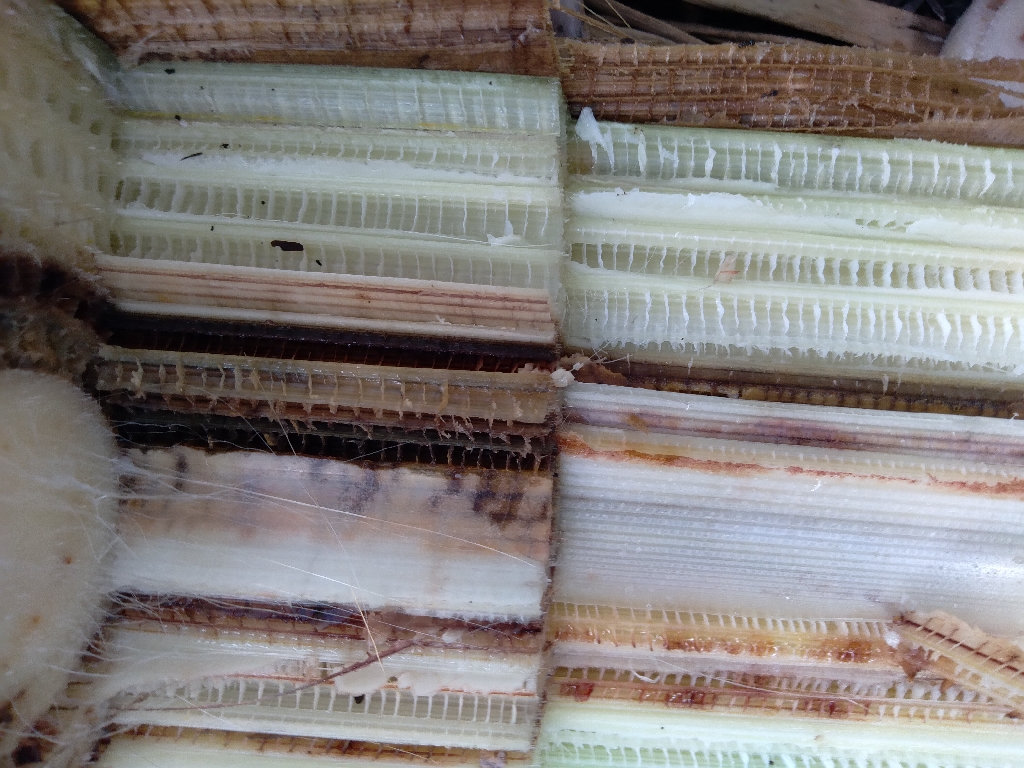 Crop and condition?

banana, fusarium wilt race 1
